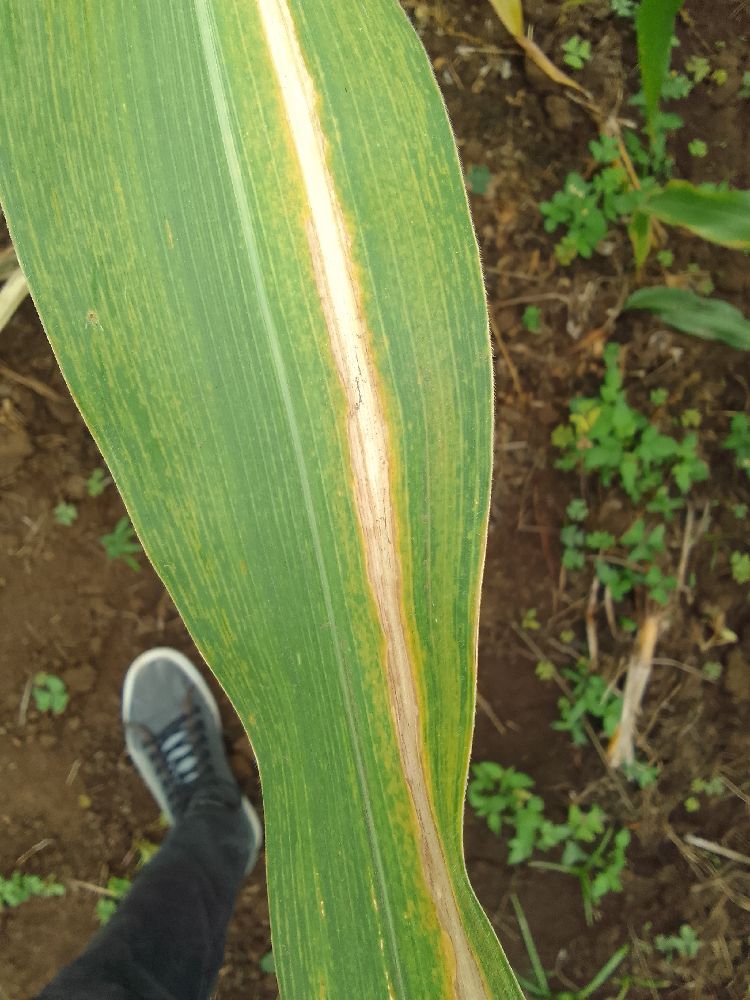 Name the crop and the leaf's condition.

maize, maize lethal necrosis
